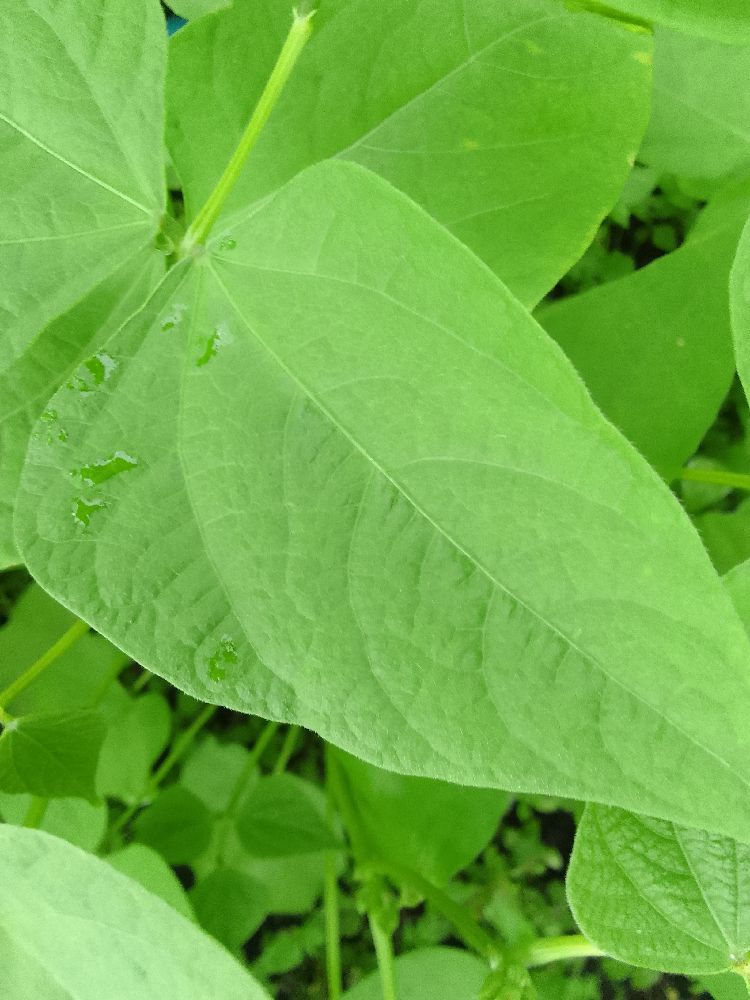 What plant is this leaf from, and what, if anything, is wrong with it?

common bean, healthy
